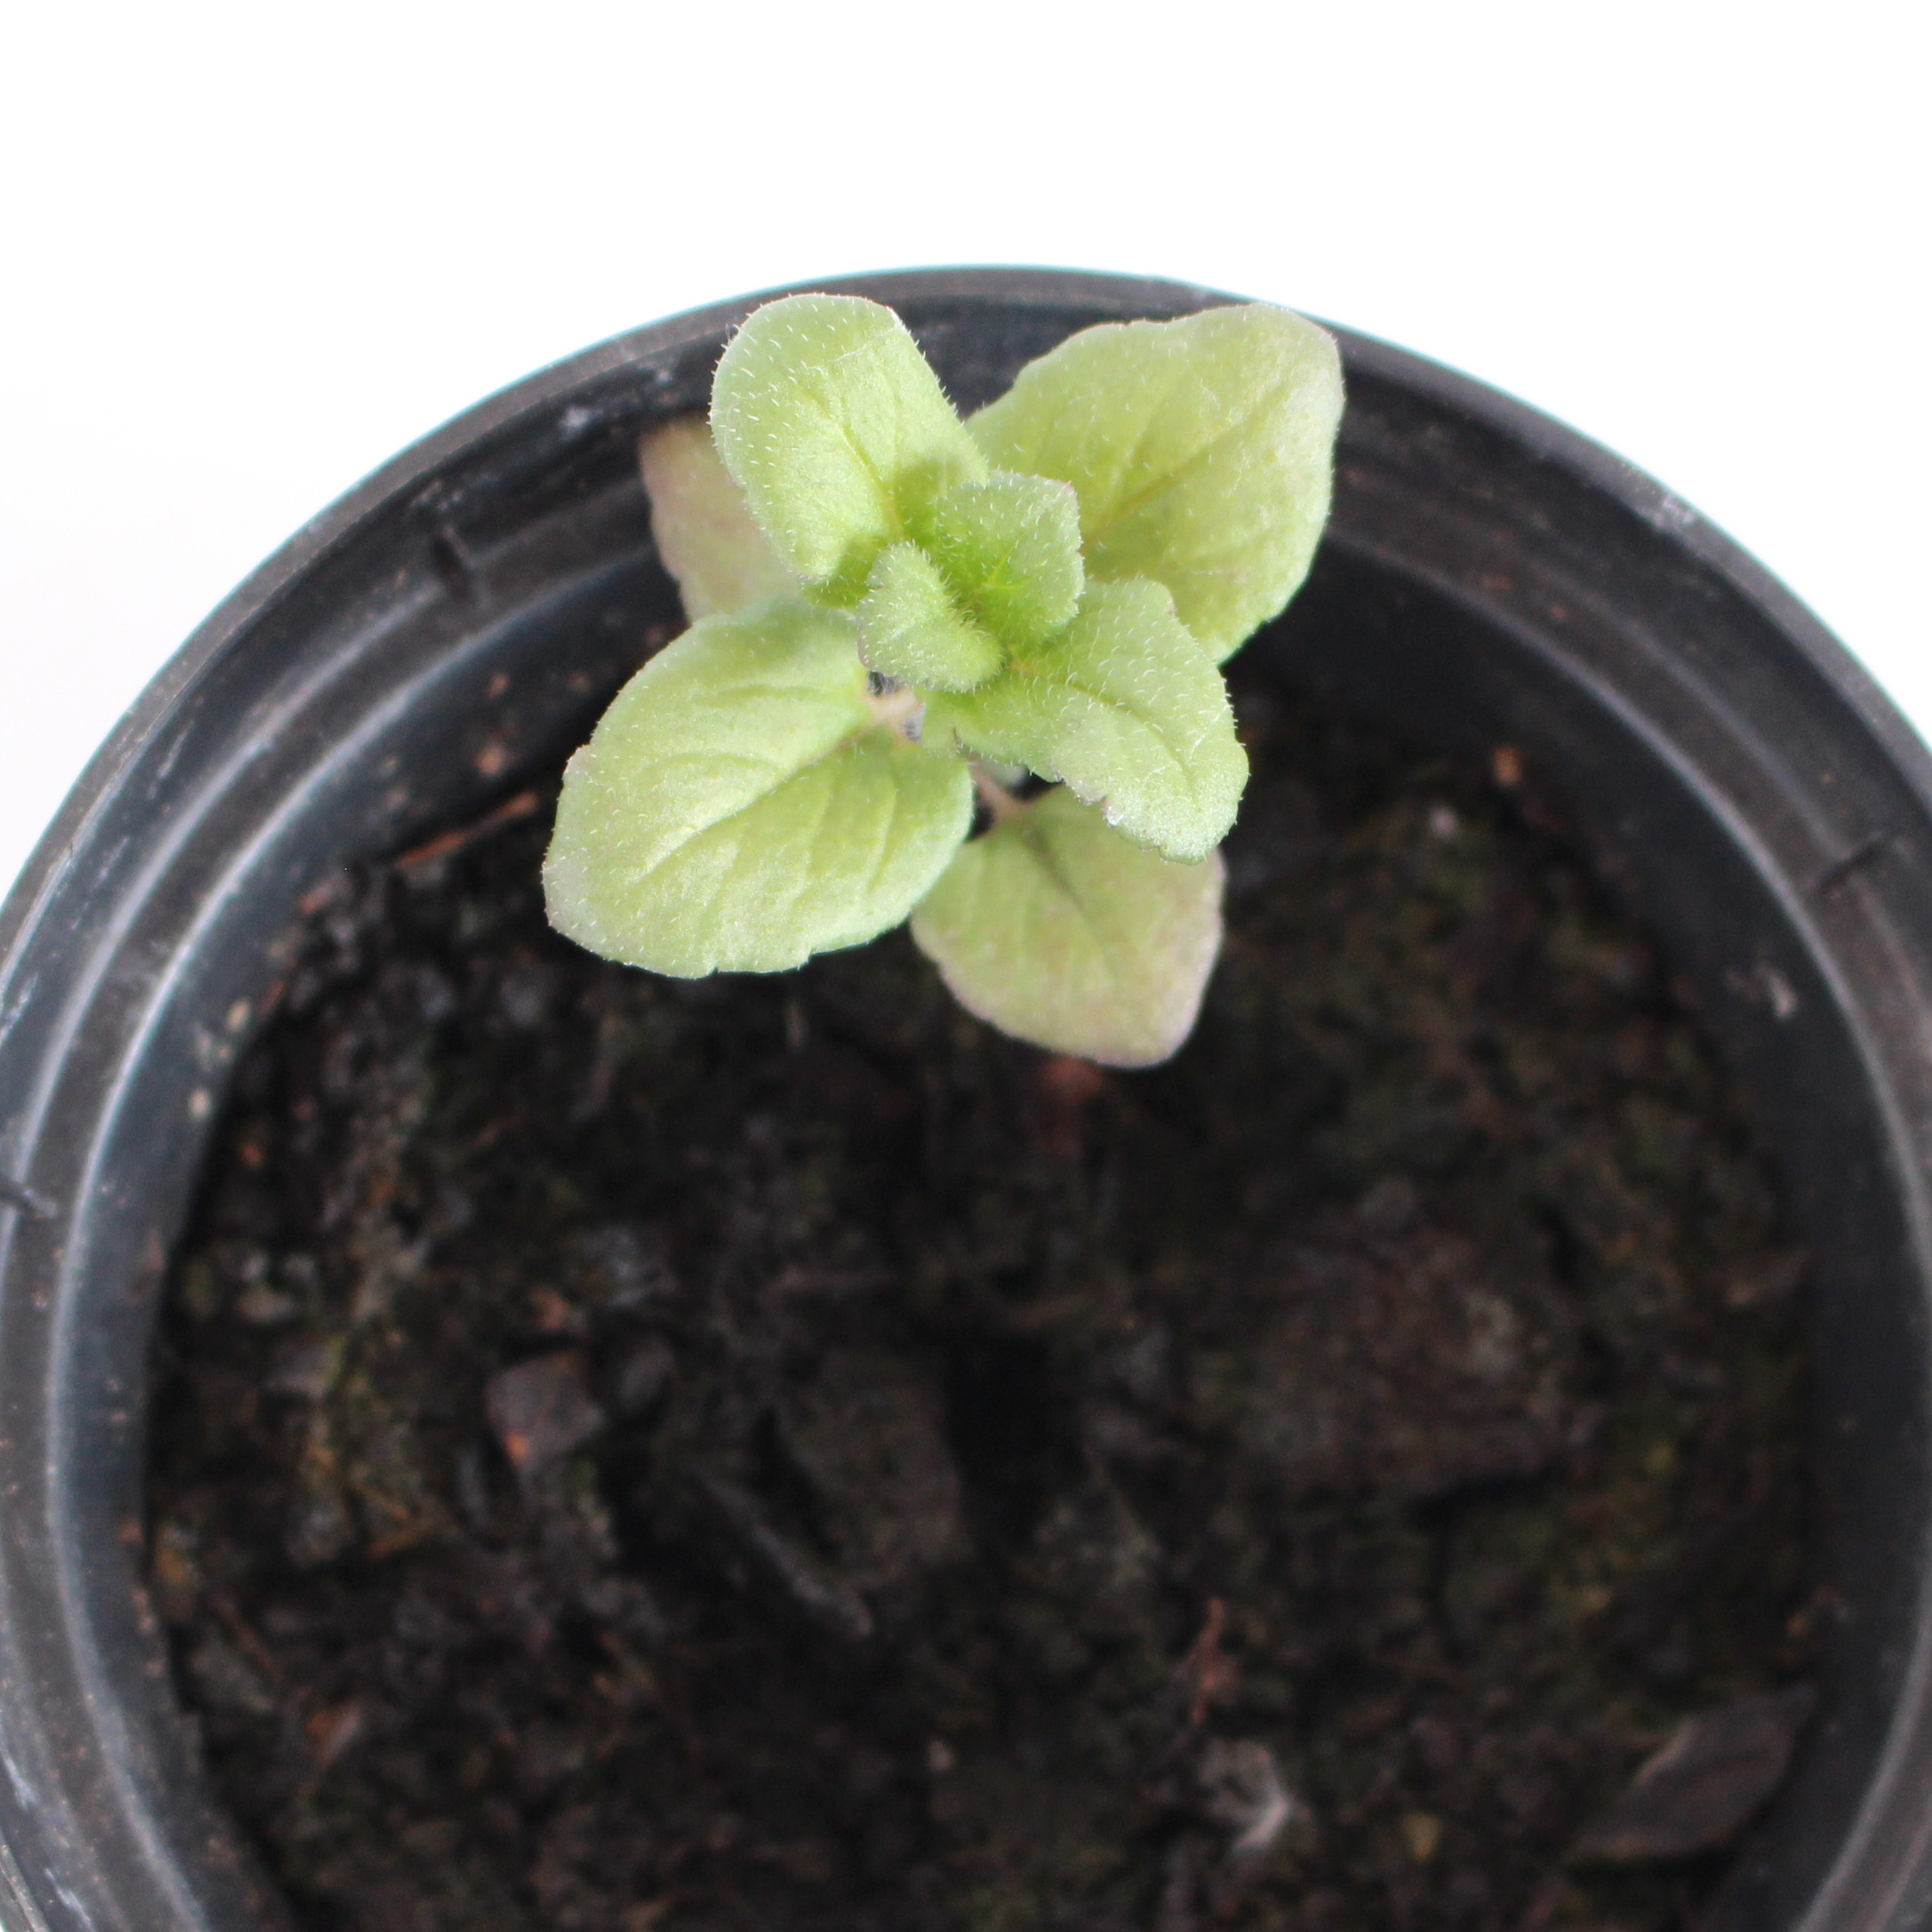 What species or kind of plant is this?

Veronica persica
